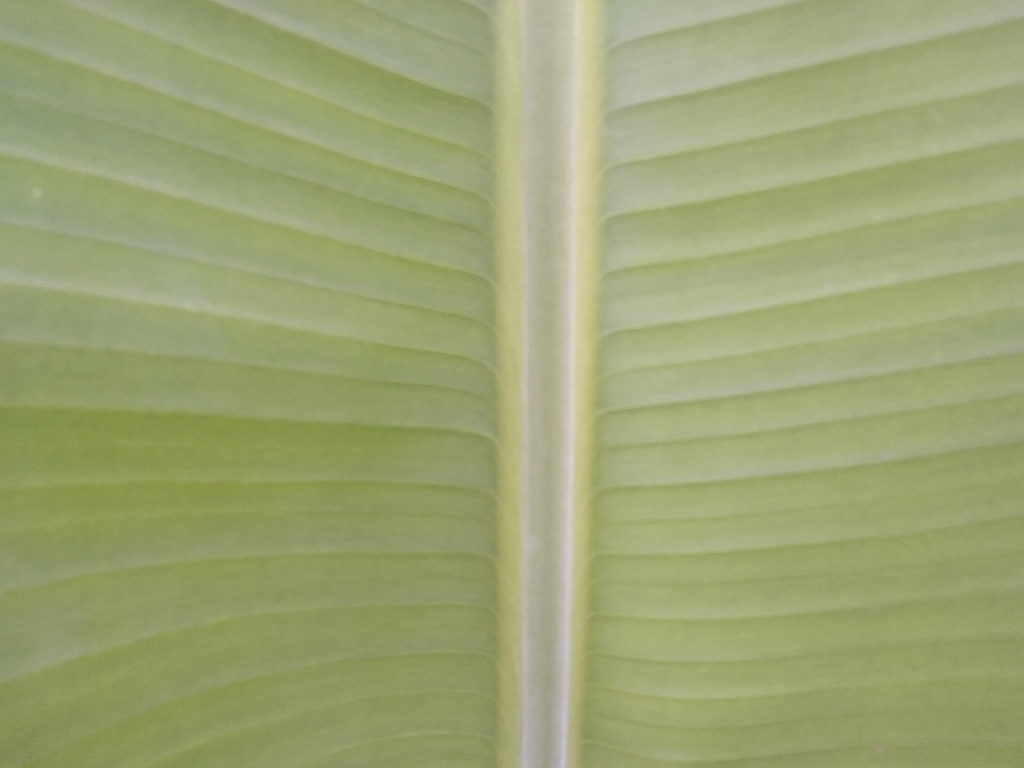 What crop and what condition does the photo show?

banana, healthy
